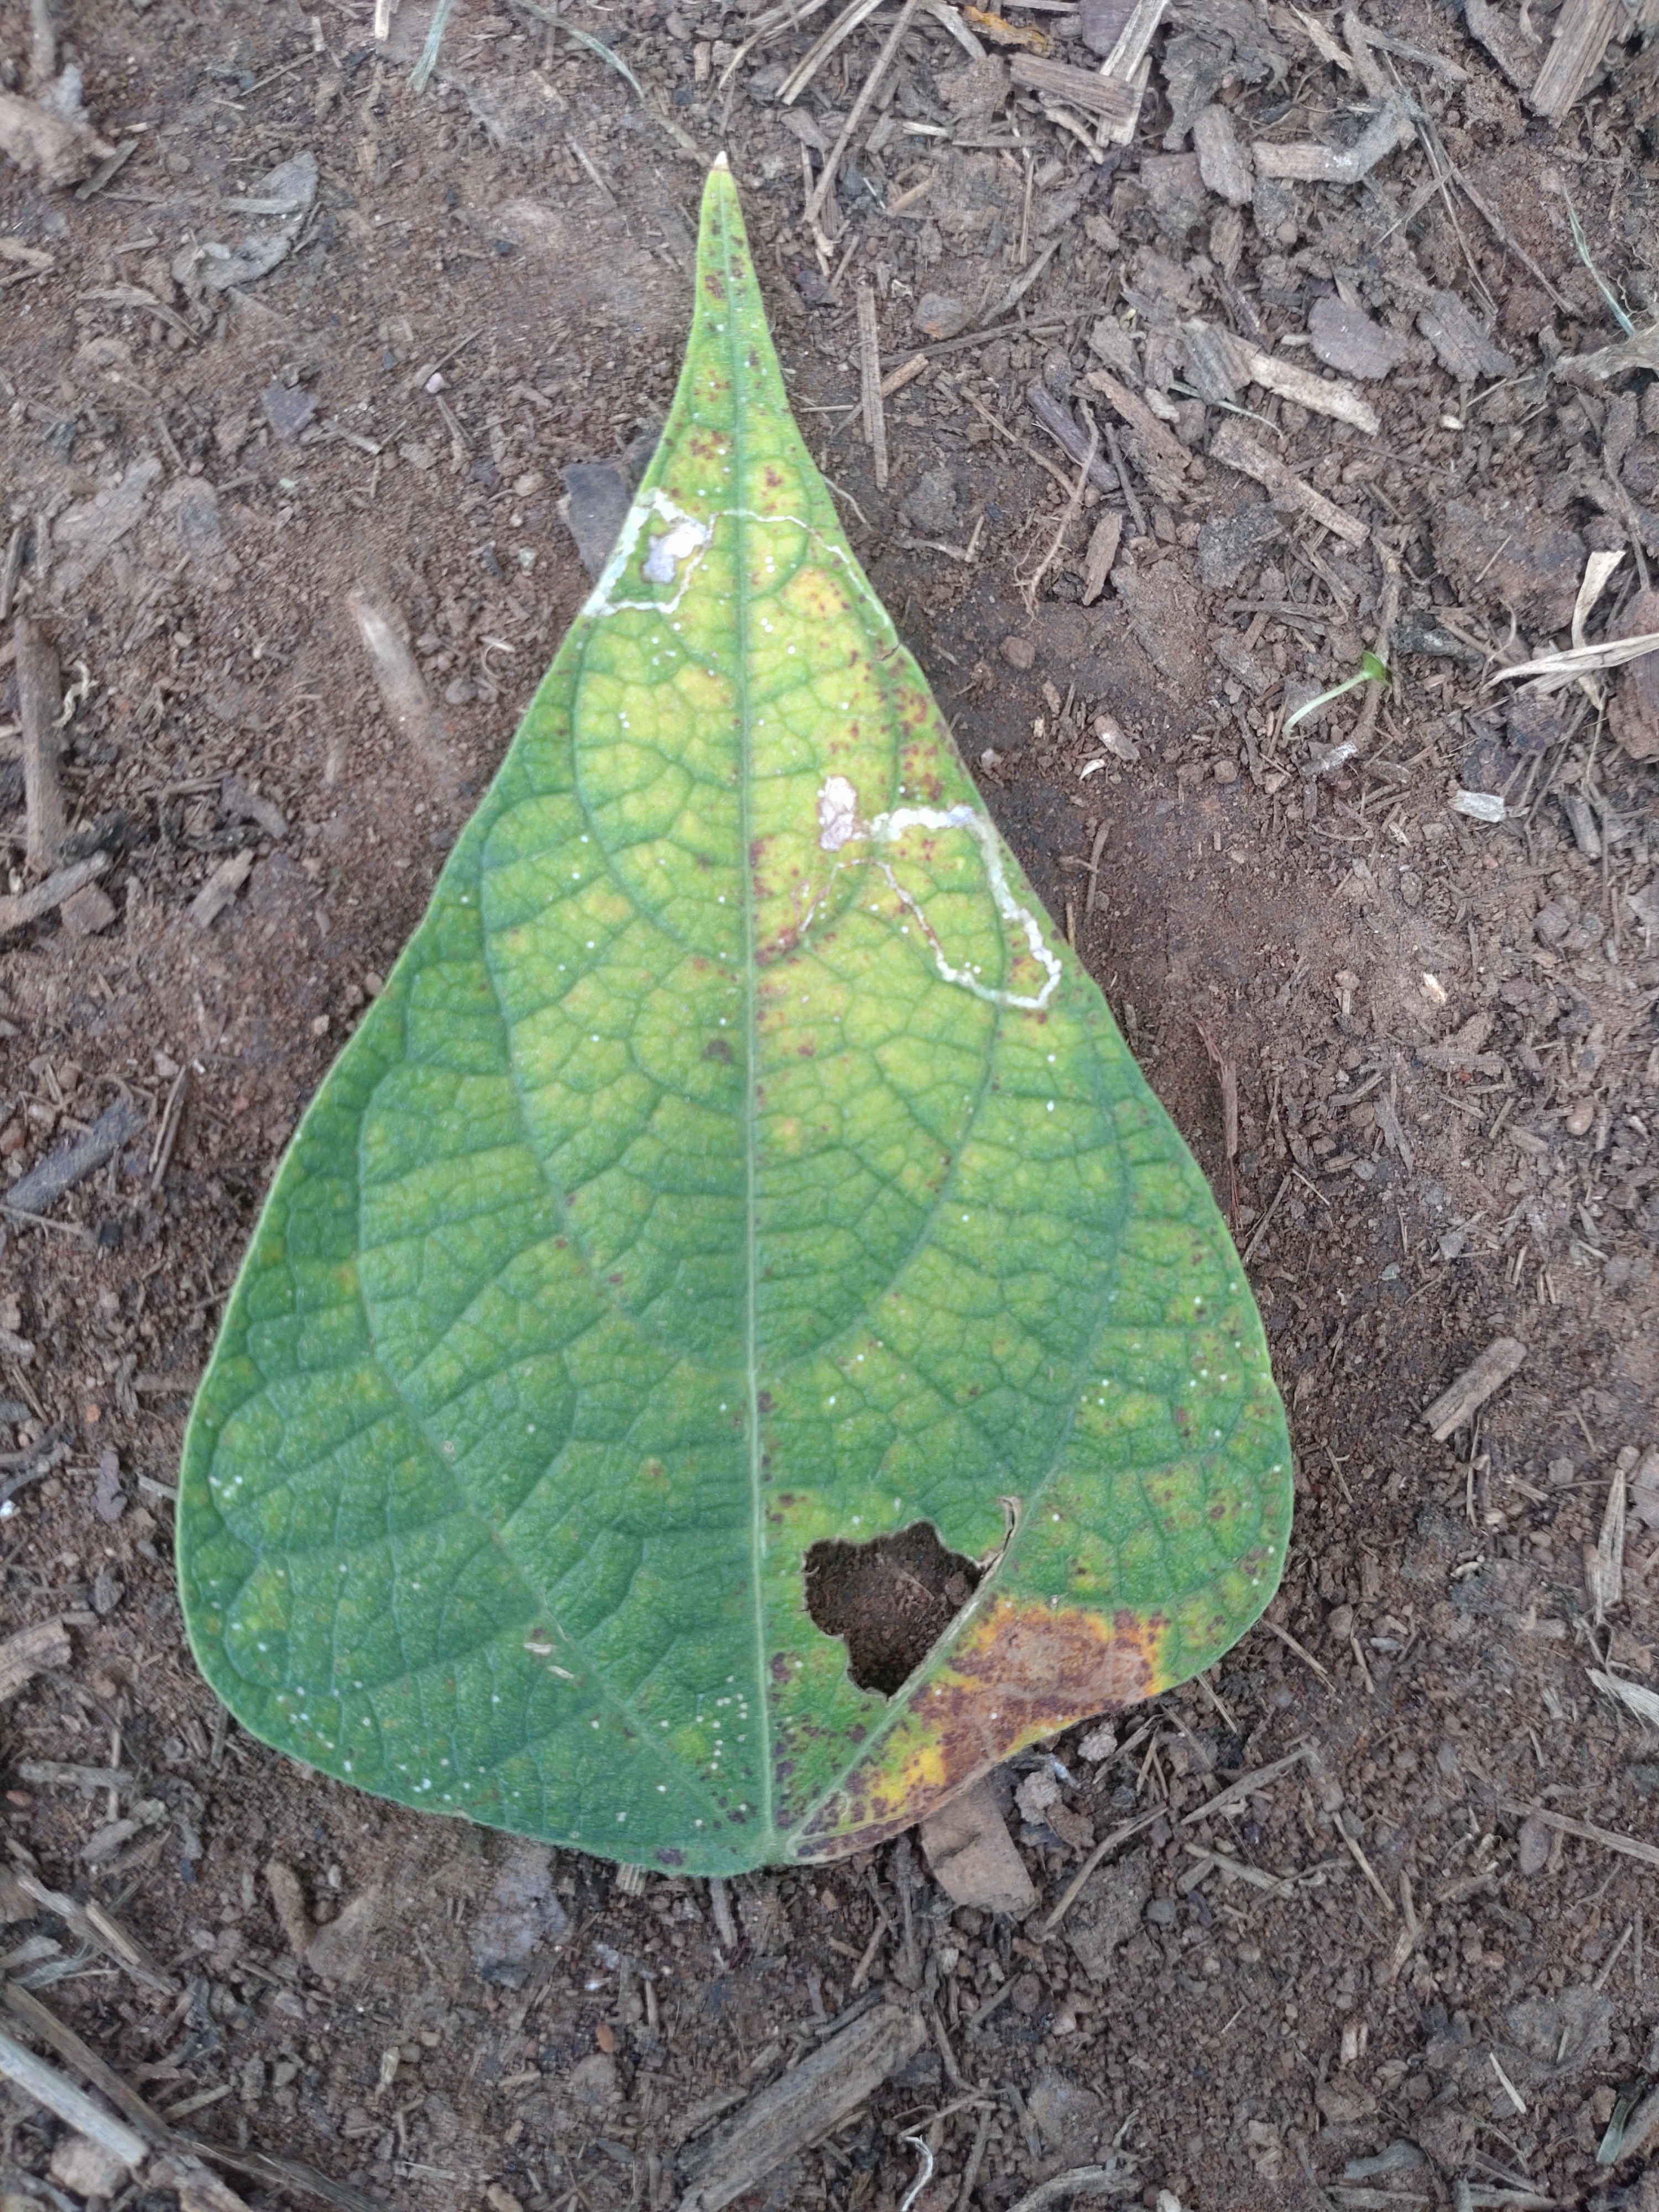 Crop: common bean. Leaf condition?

rust
